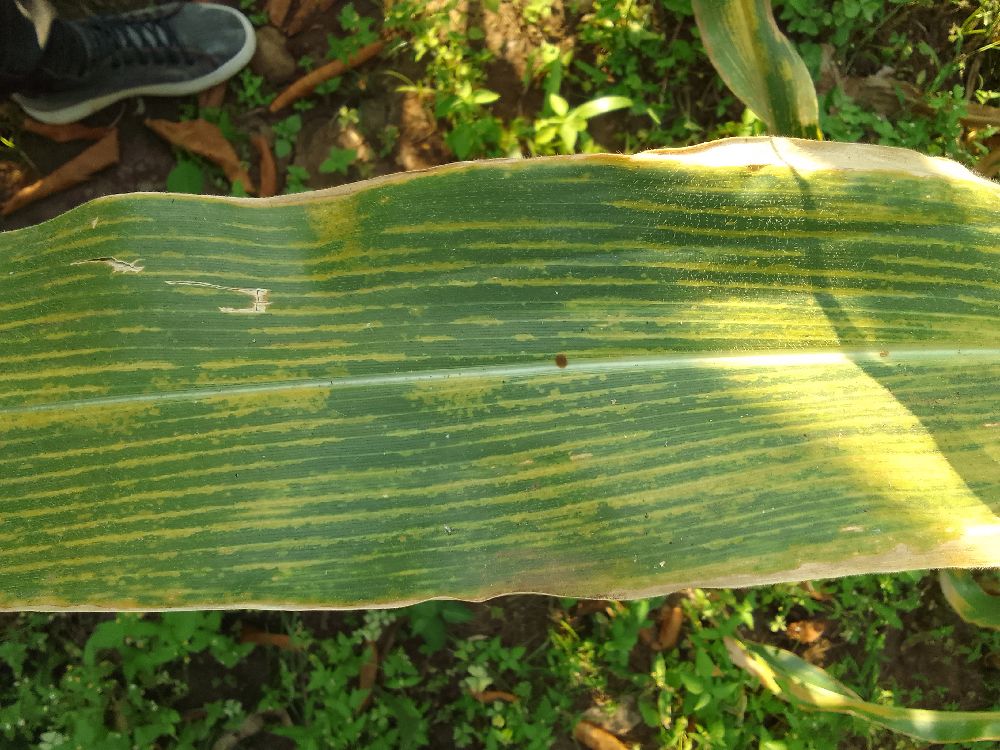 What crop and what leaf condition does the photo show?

maize, maize lethal necrosis
